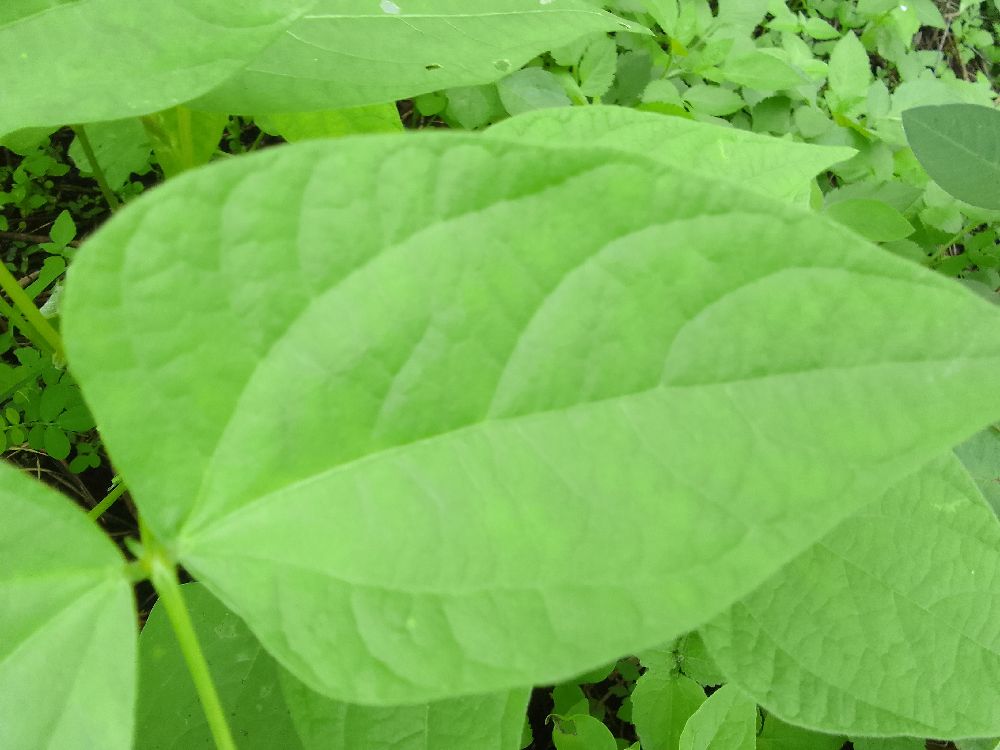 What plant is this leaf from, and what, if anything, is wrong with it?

common bean, healthy
